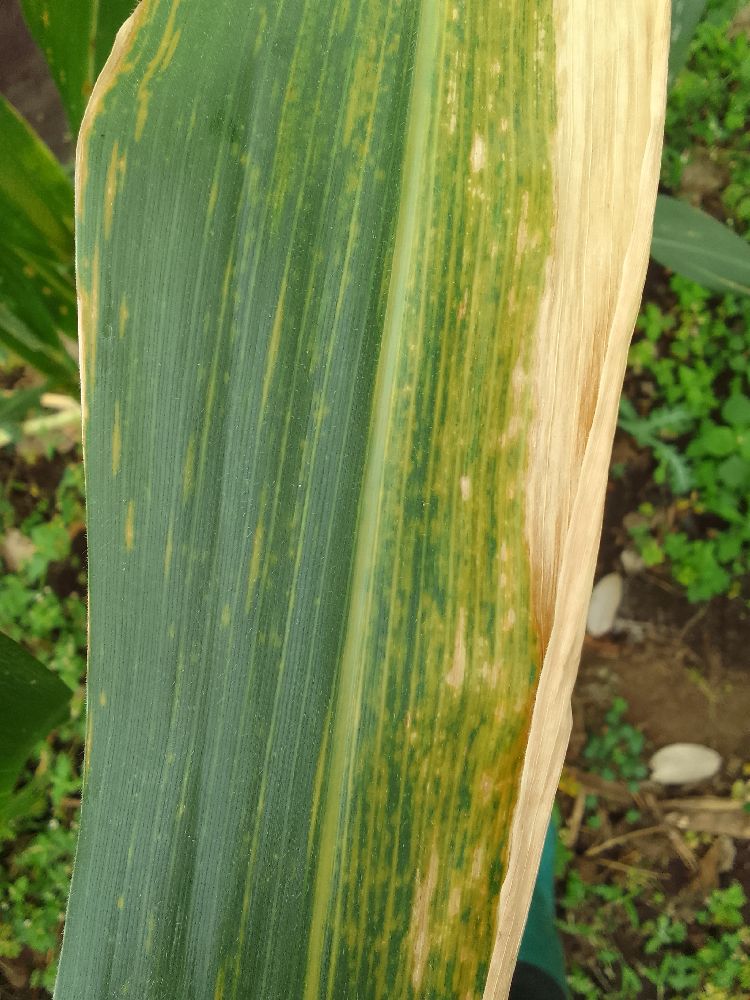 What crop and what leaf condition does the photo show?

maize, maize lethal necrosis
